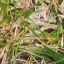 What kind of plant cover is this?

grass
